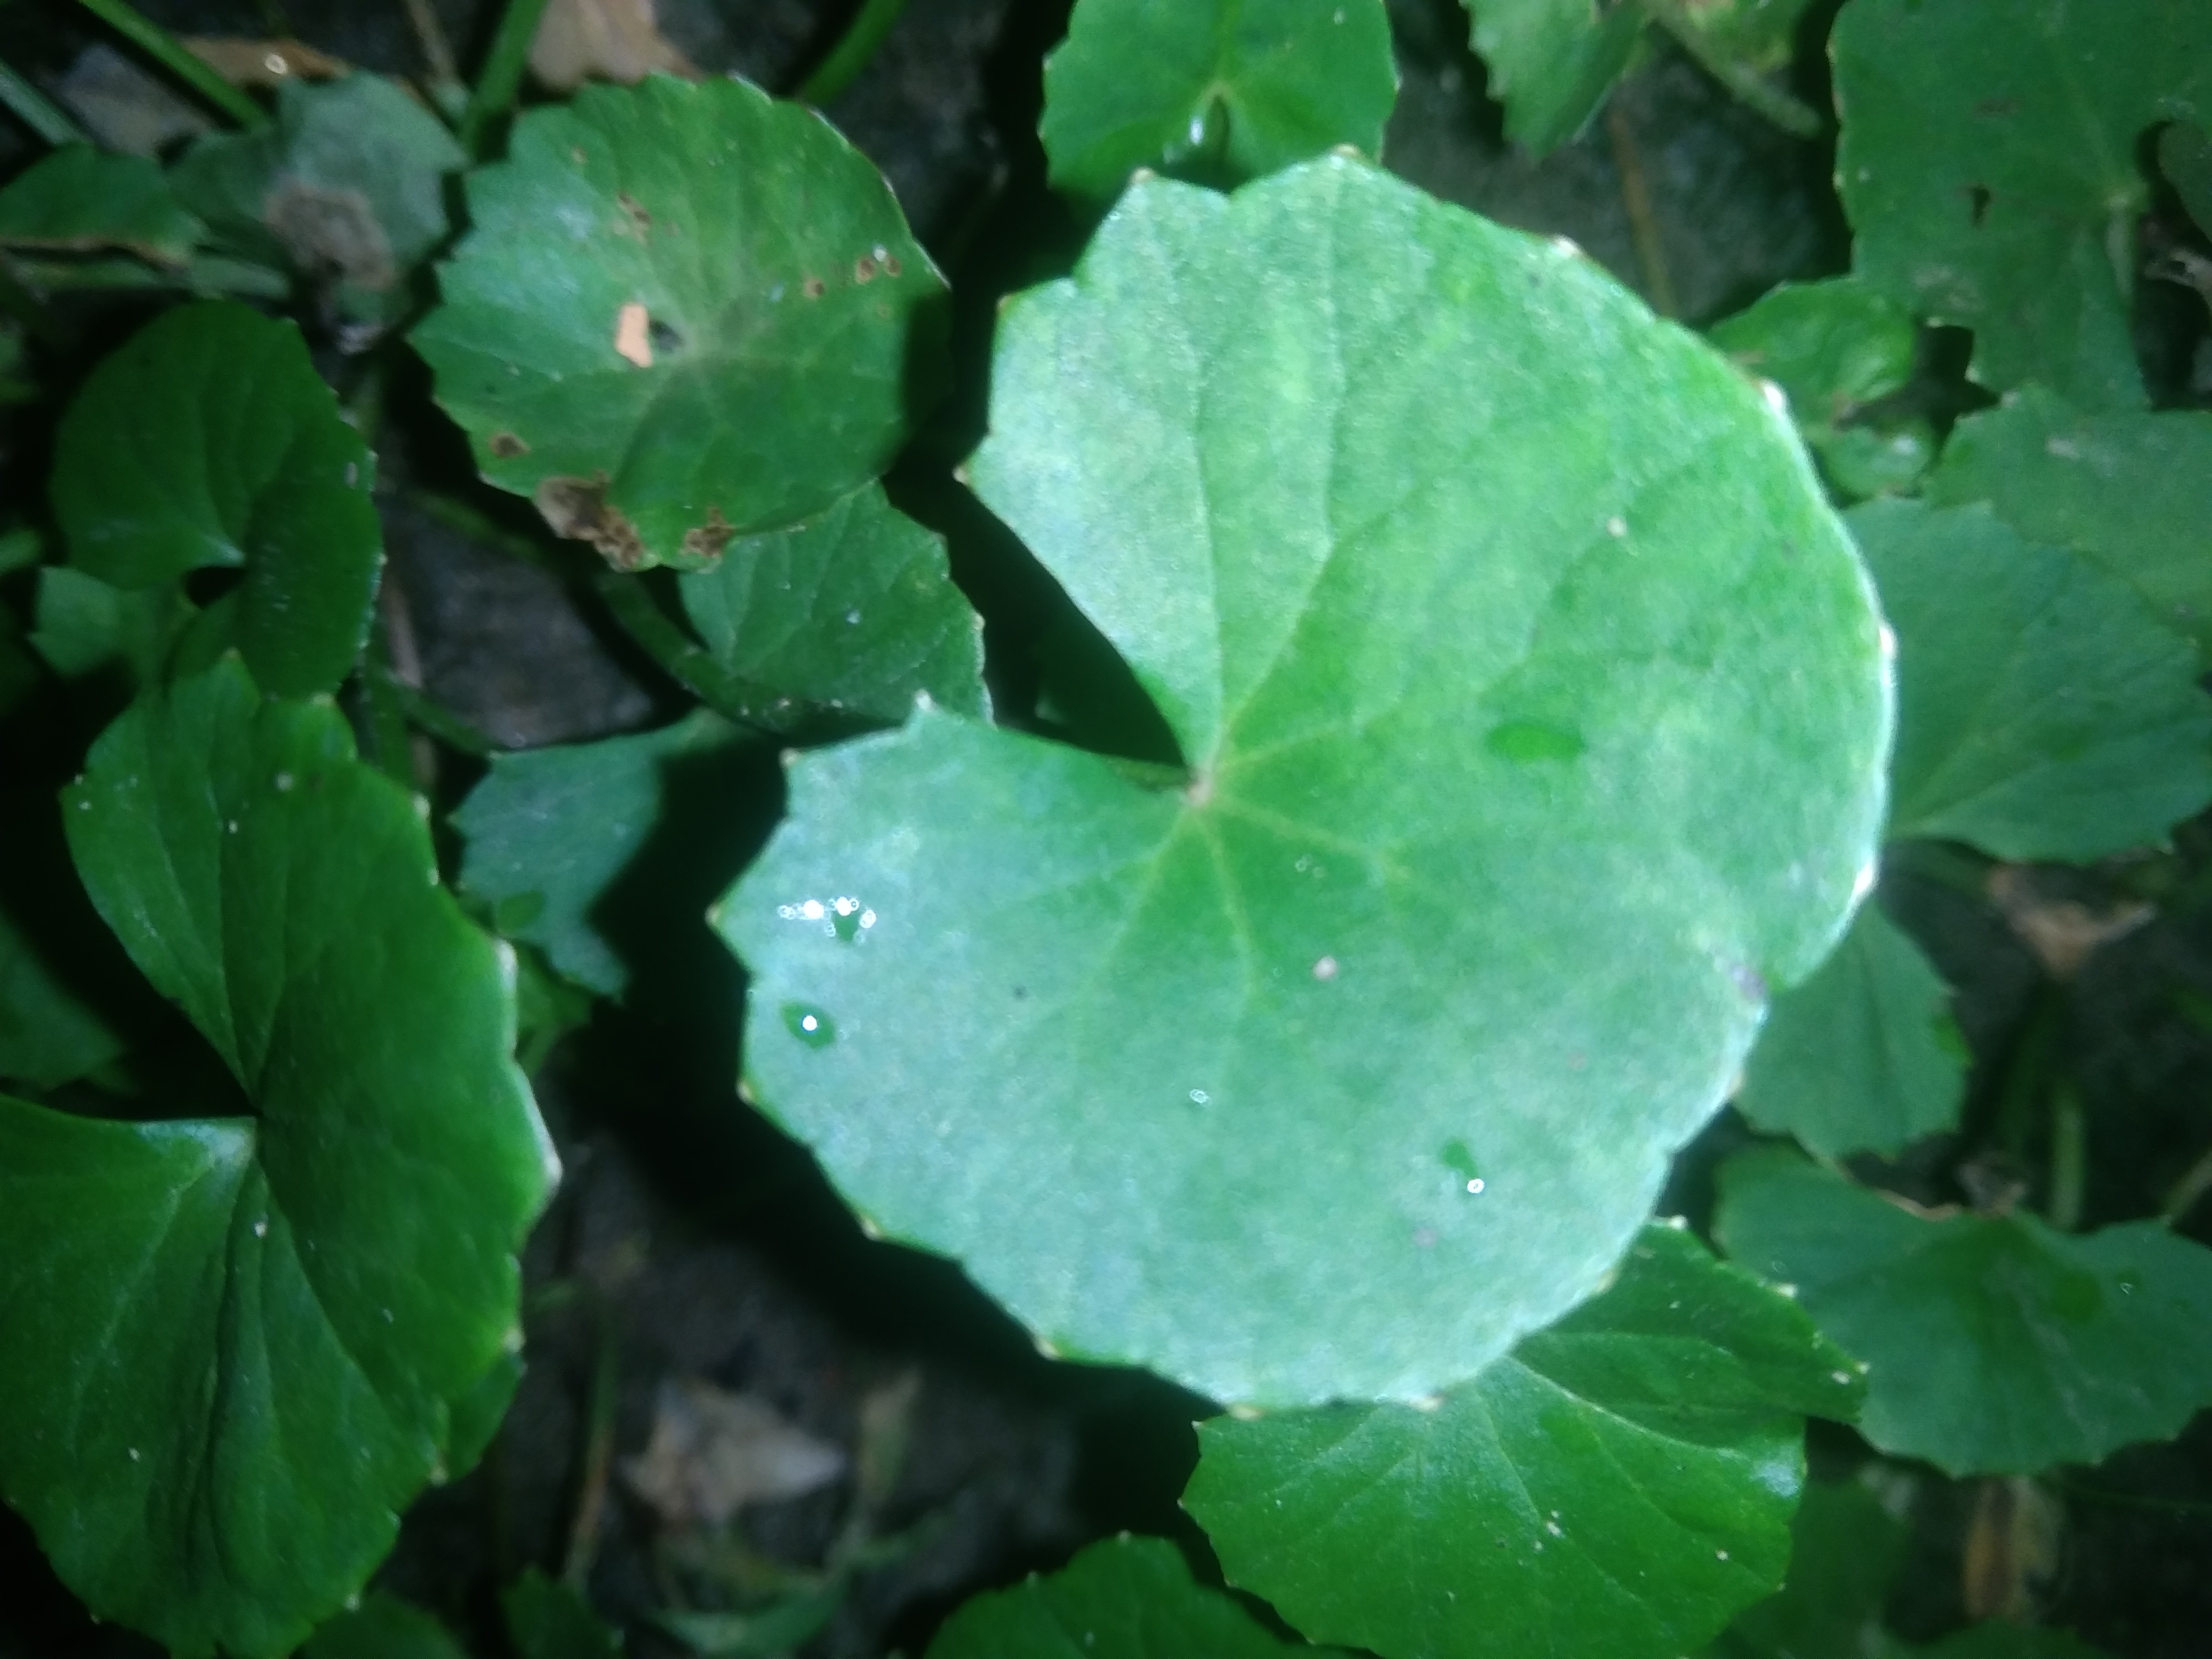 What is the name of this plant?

thankuni
